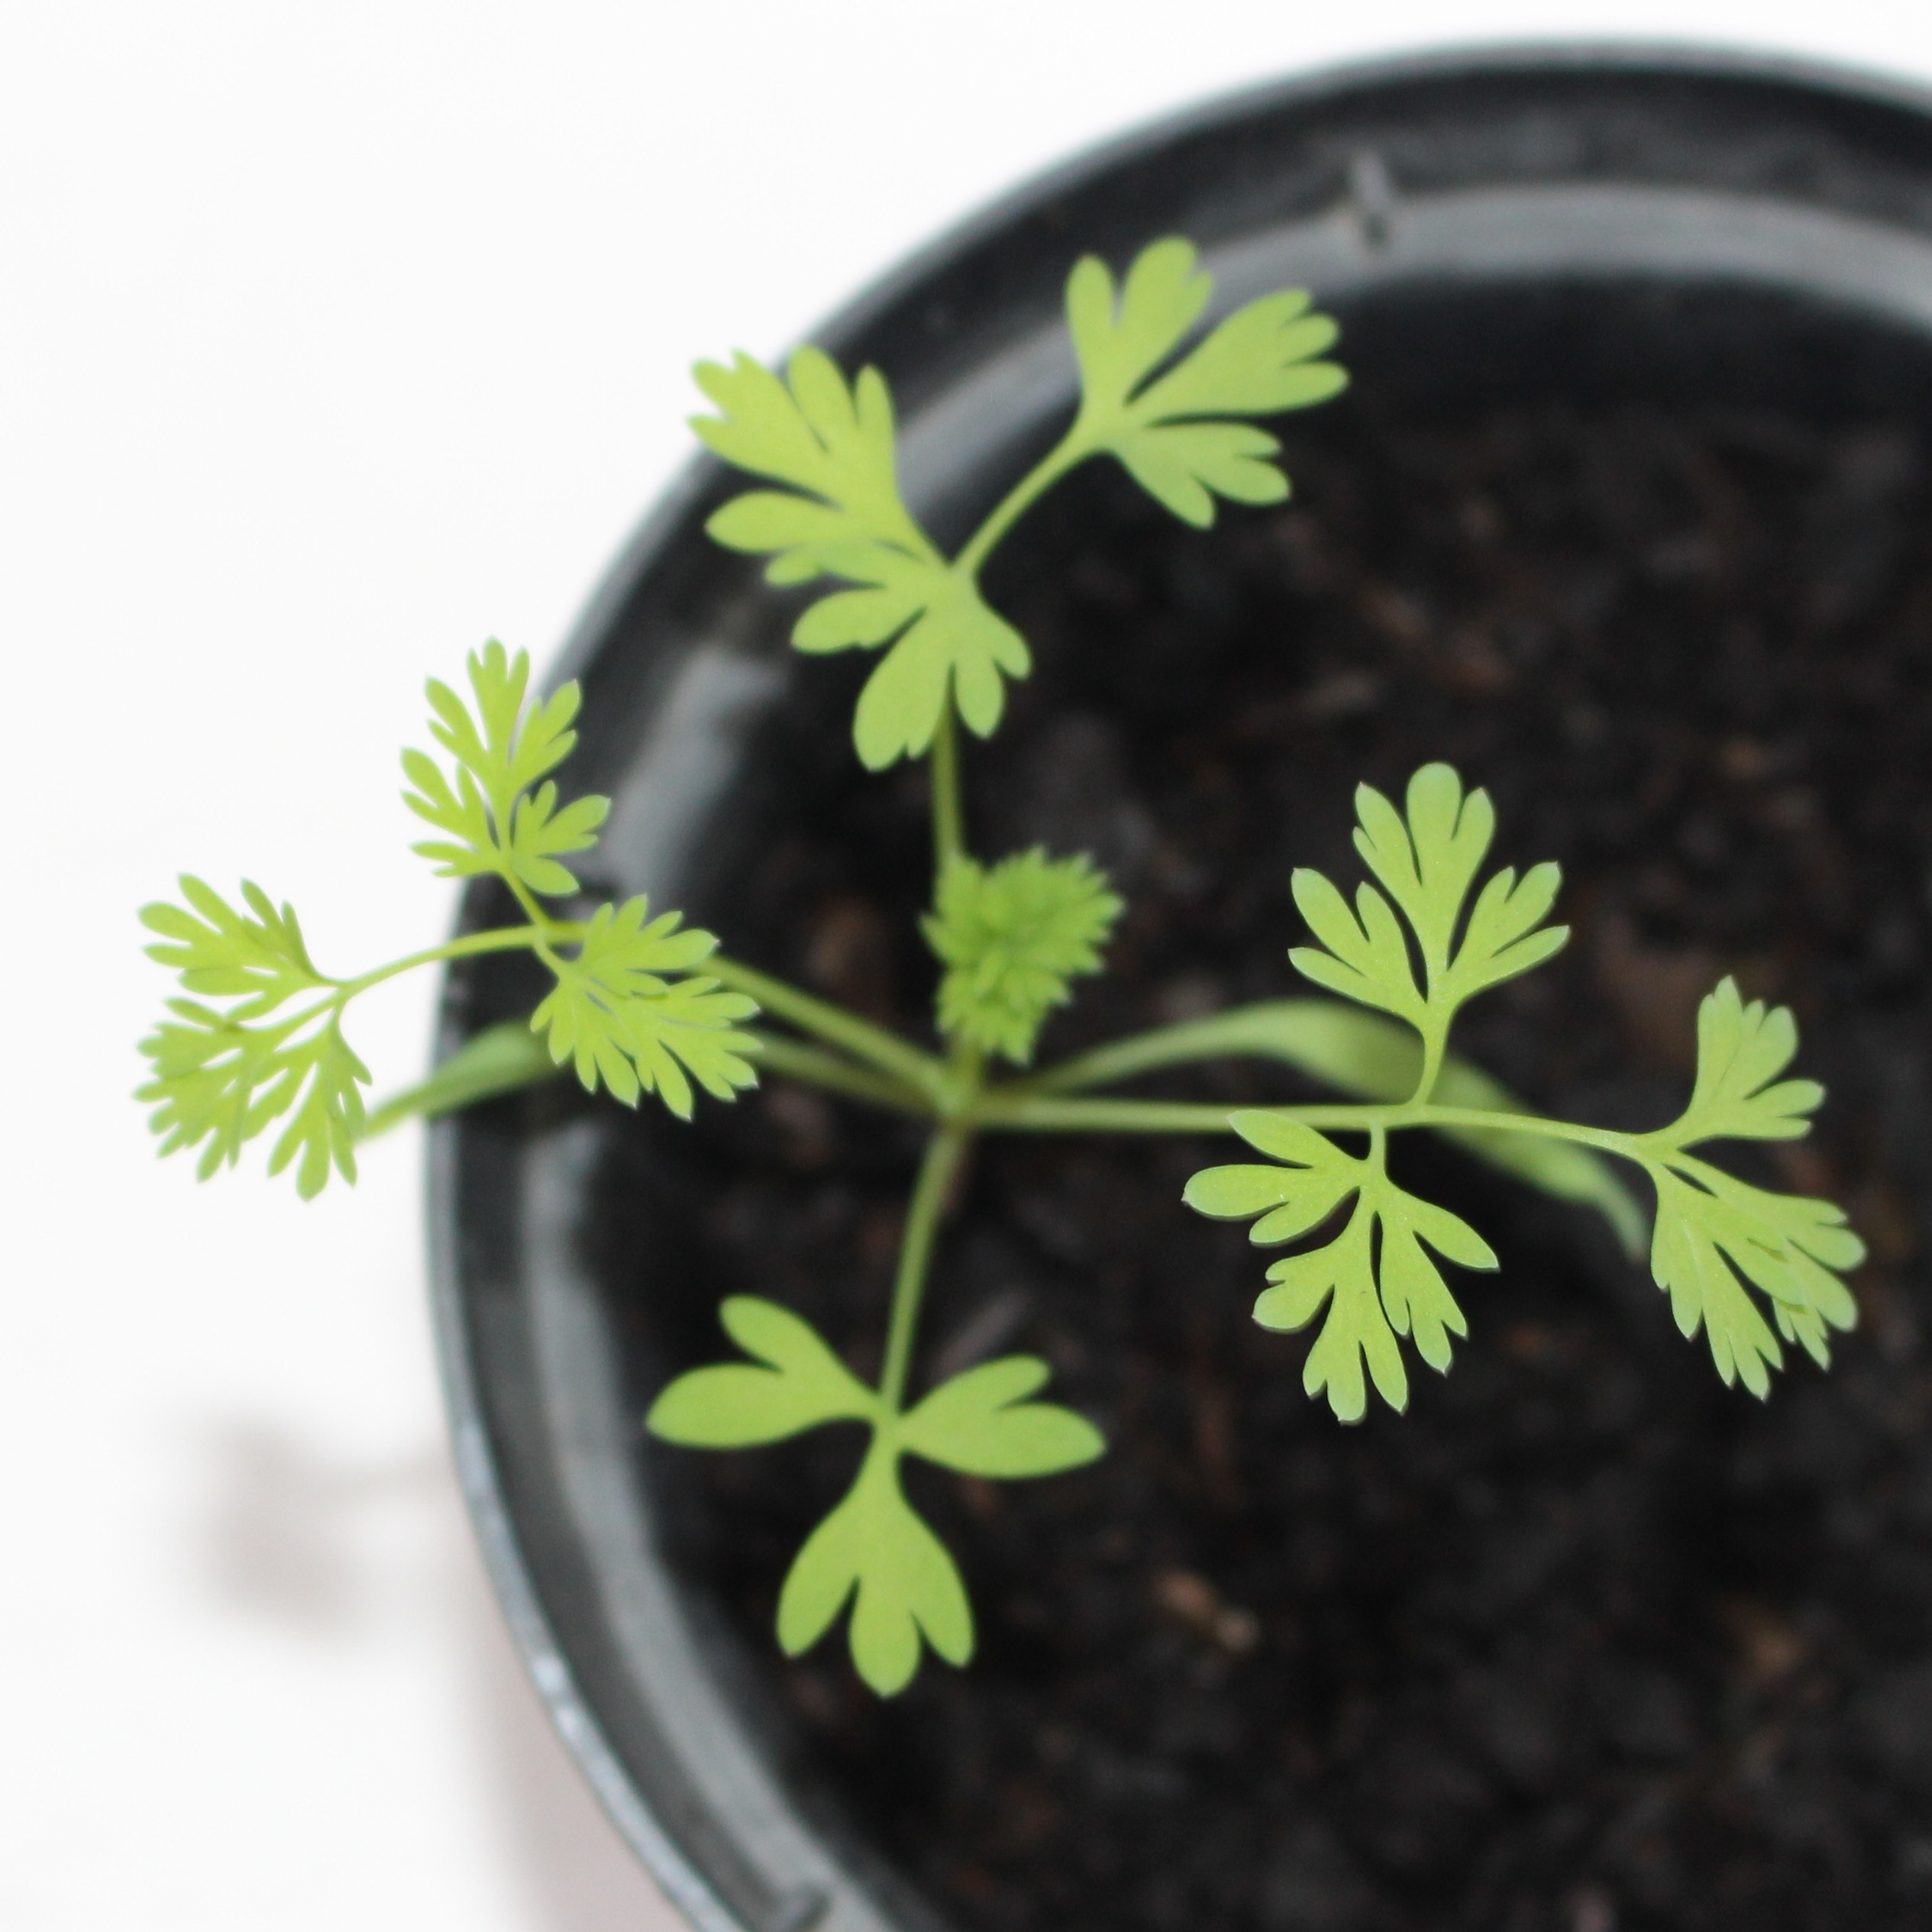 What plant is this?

Fumaria officinalis
